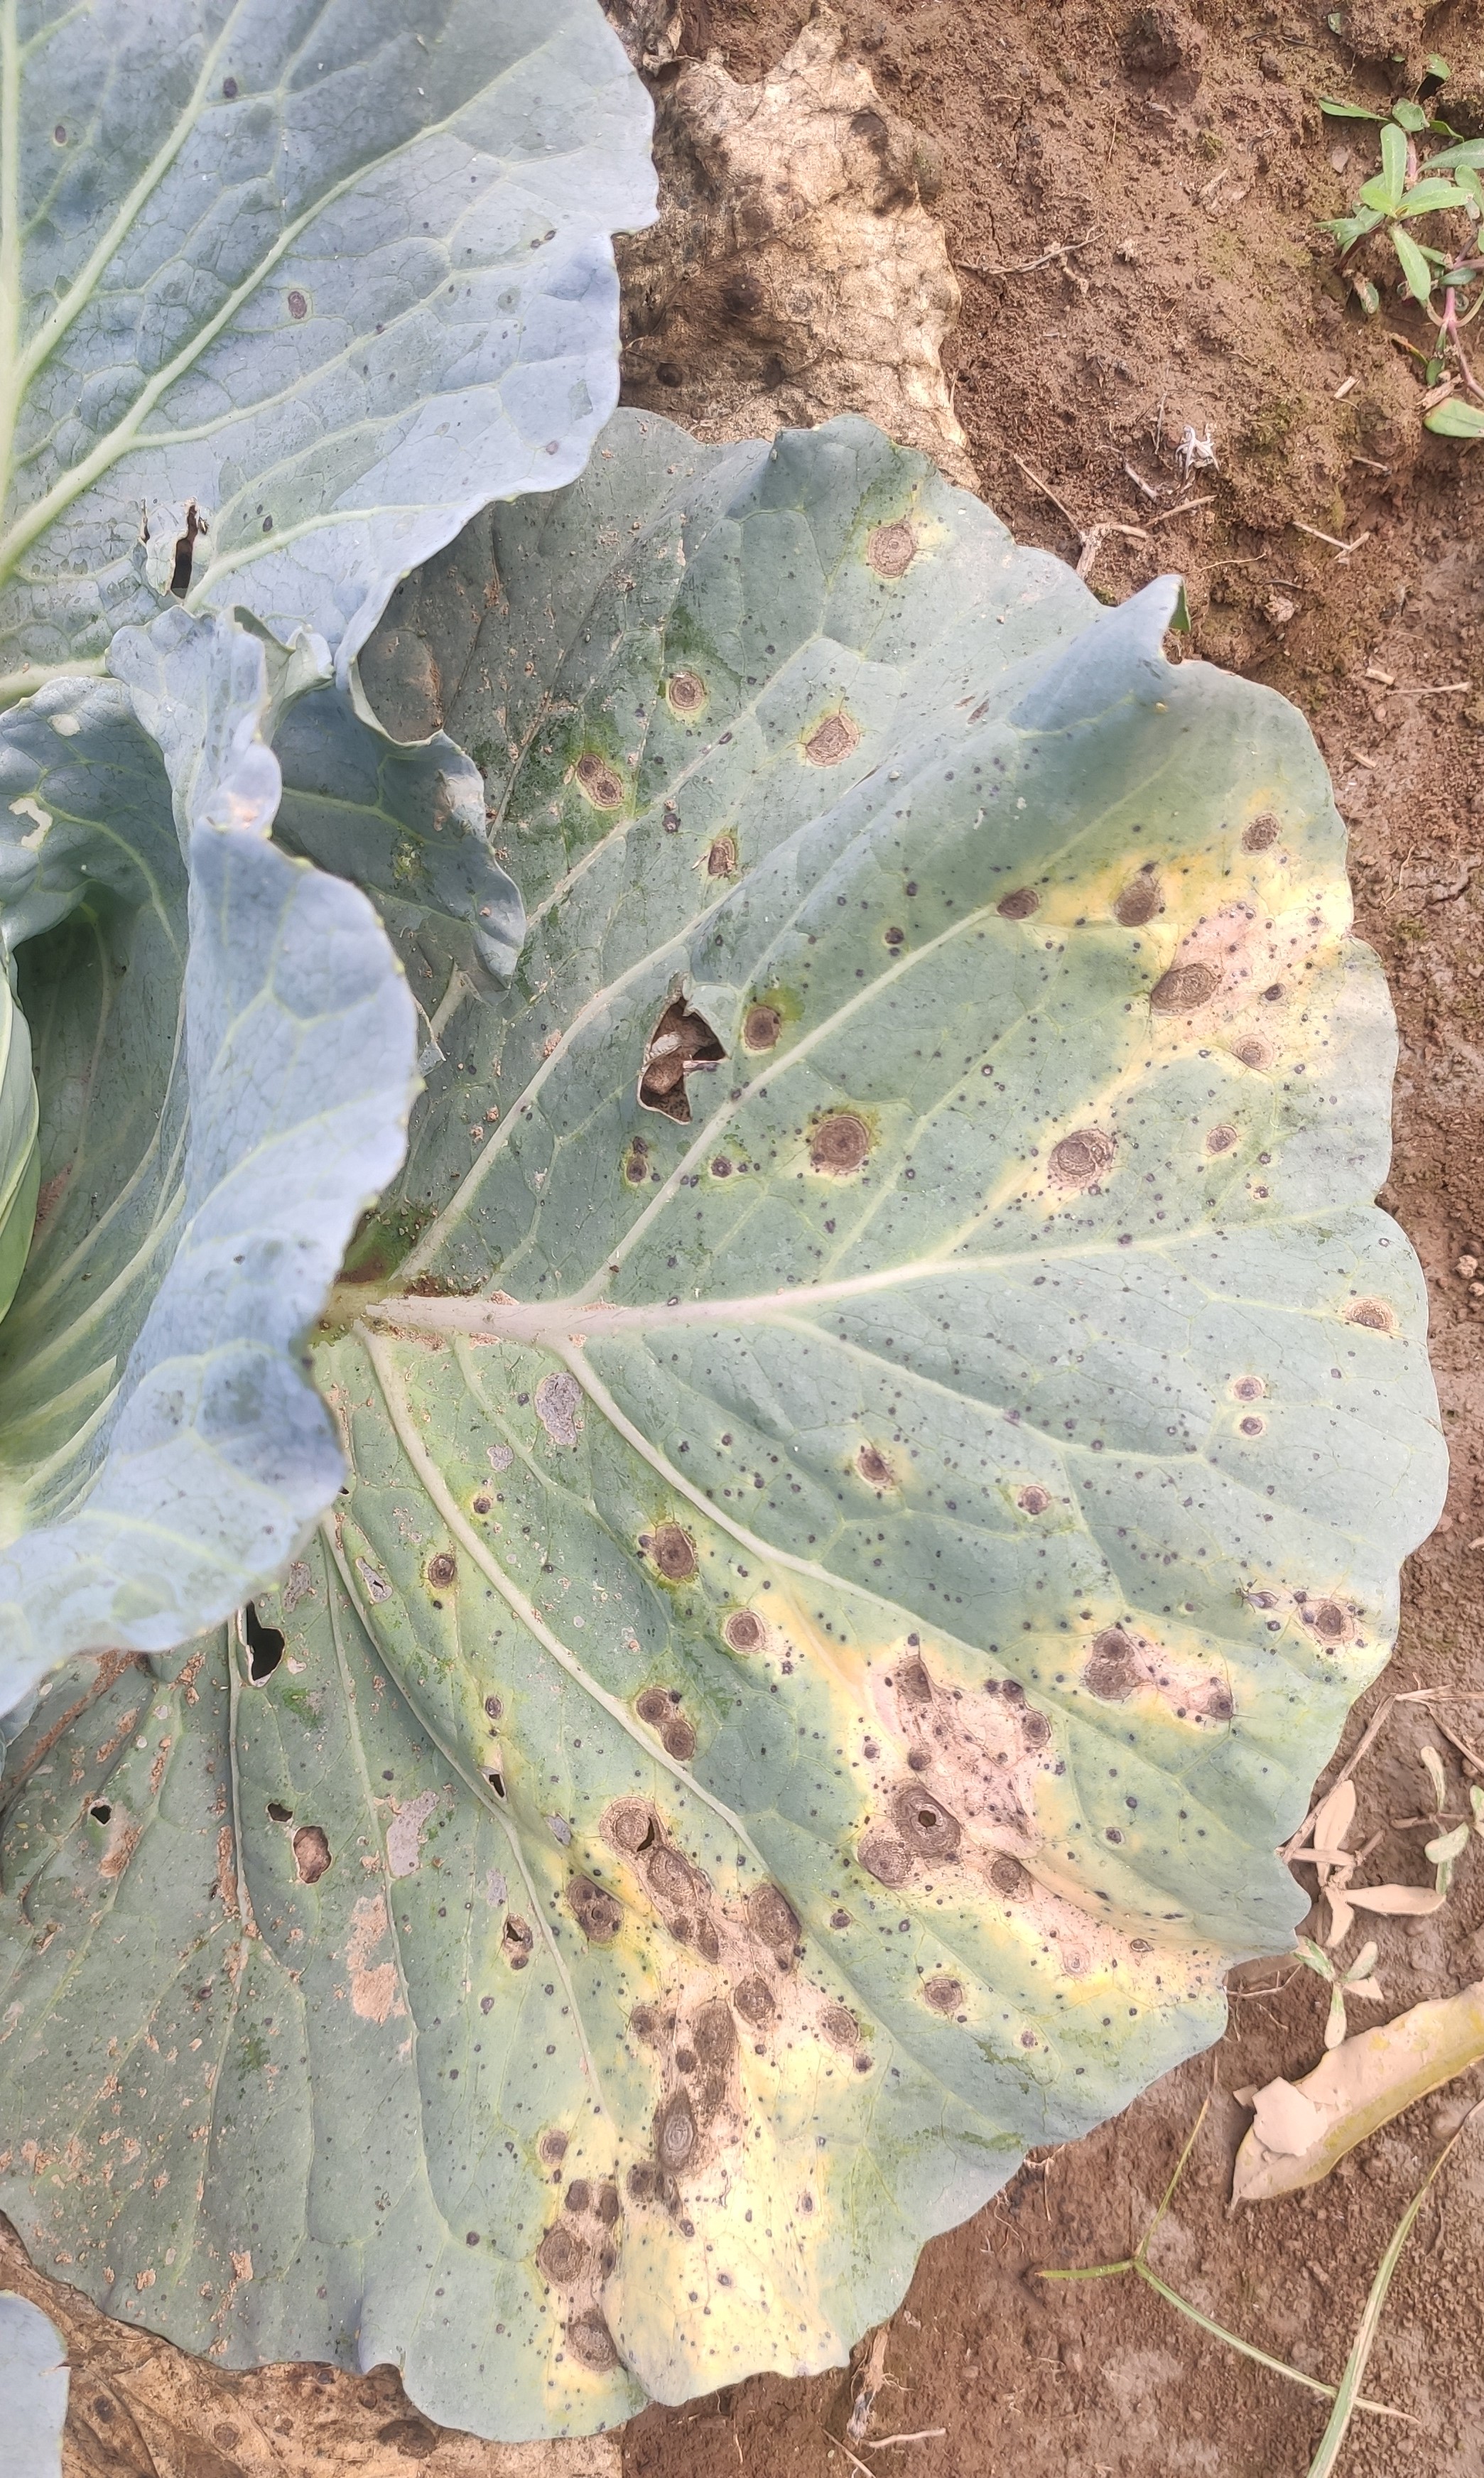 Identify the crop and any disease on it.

cabbage, alternaria
